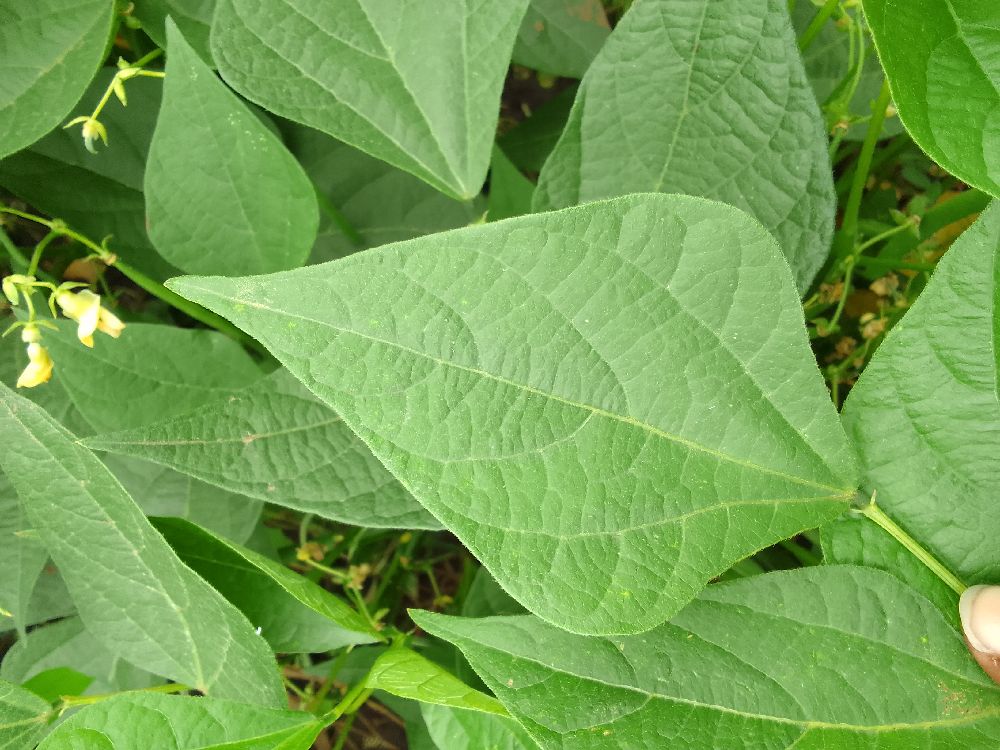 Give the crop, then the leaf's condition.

common bean, healthy
